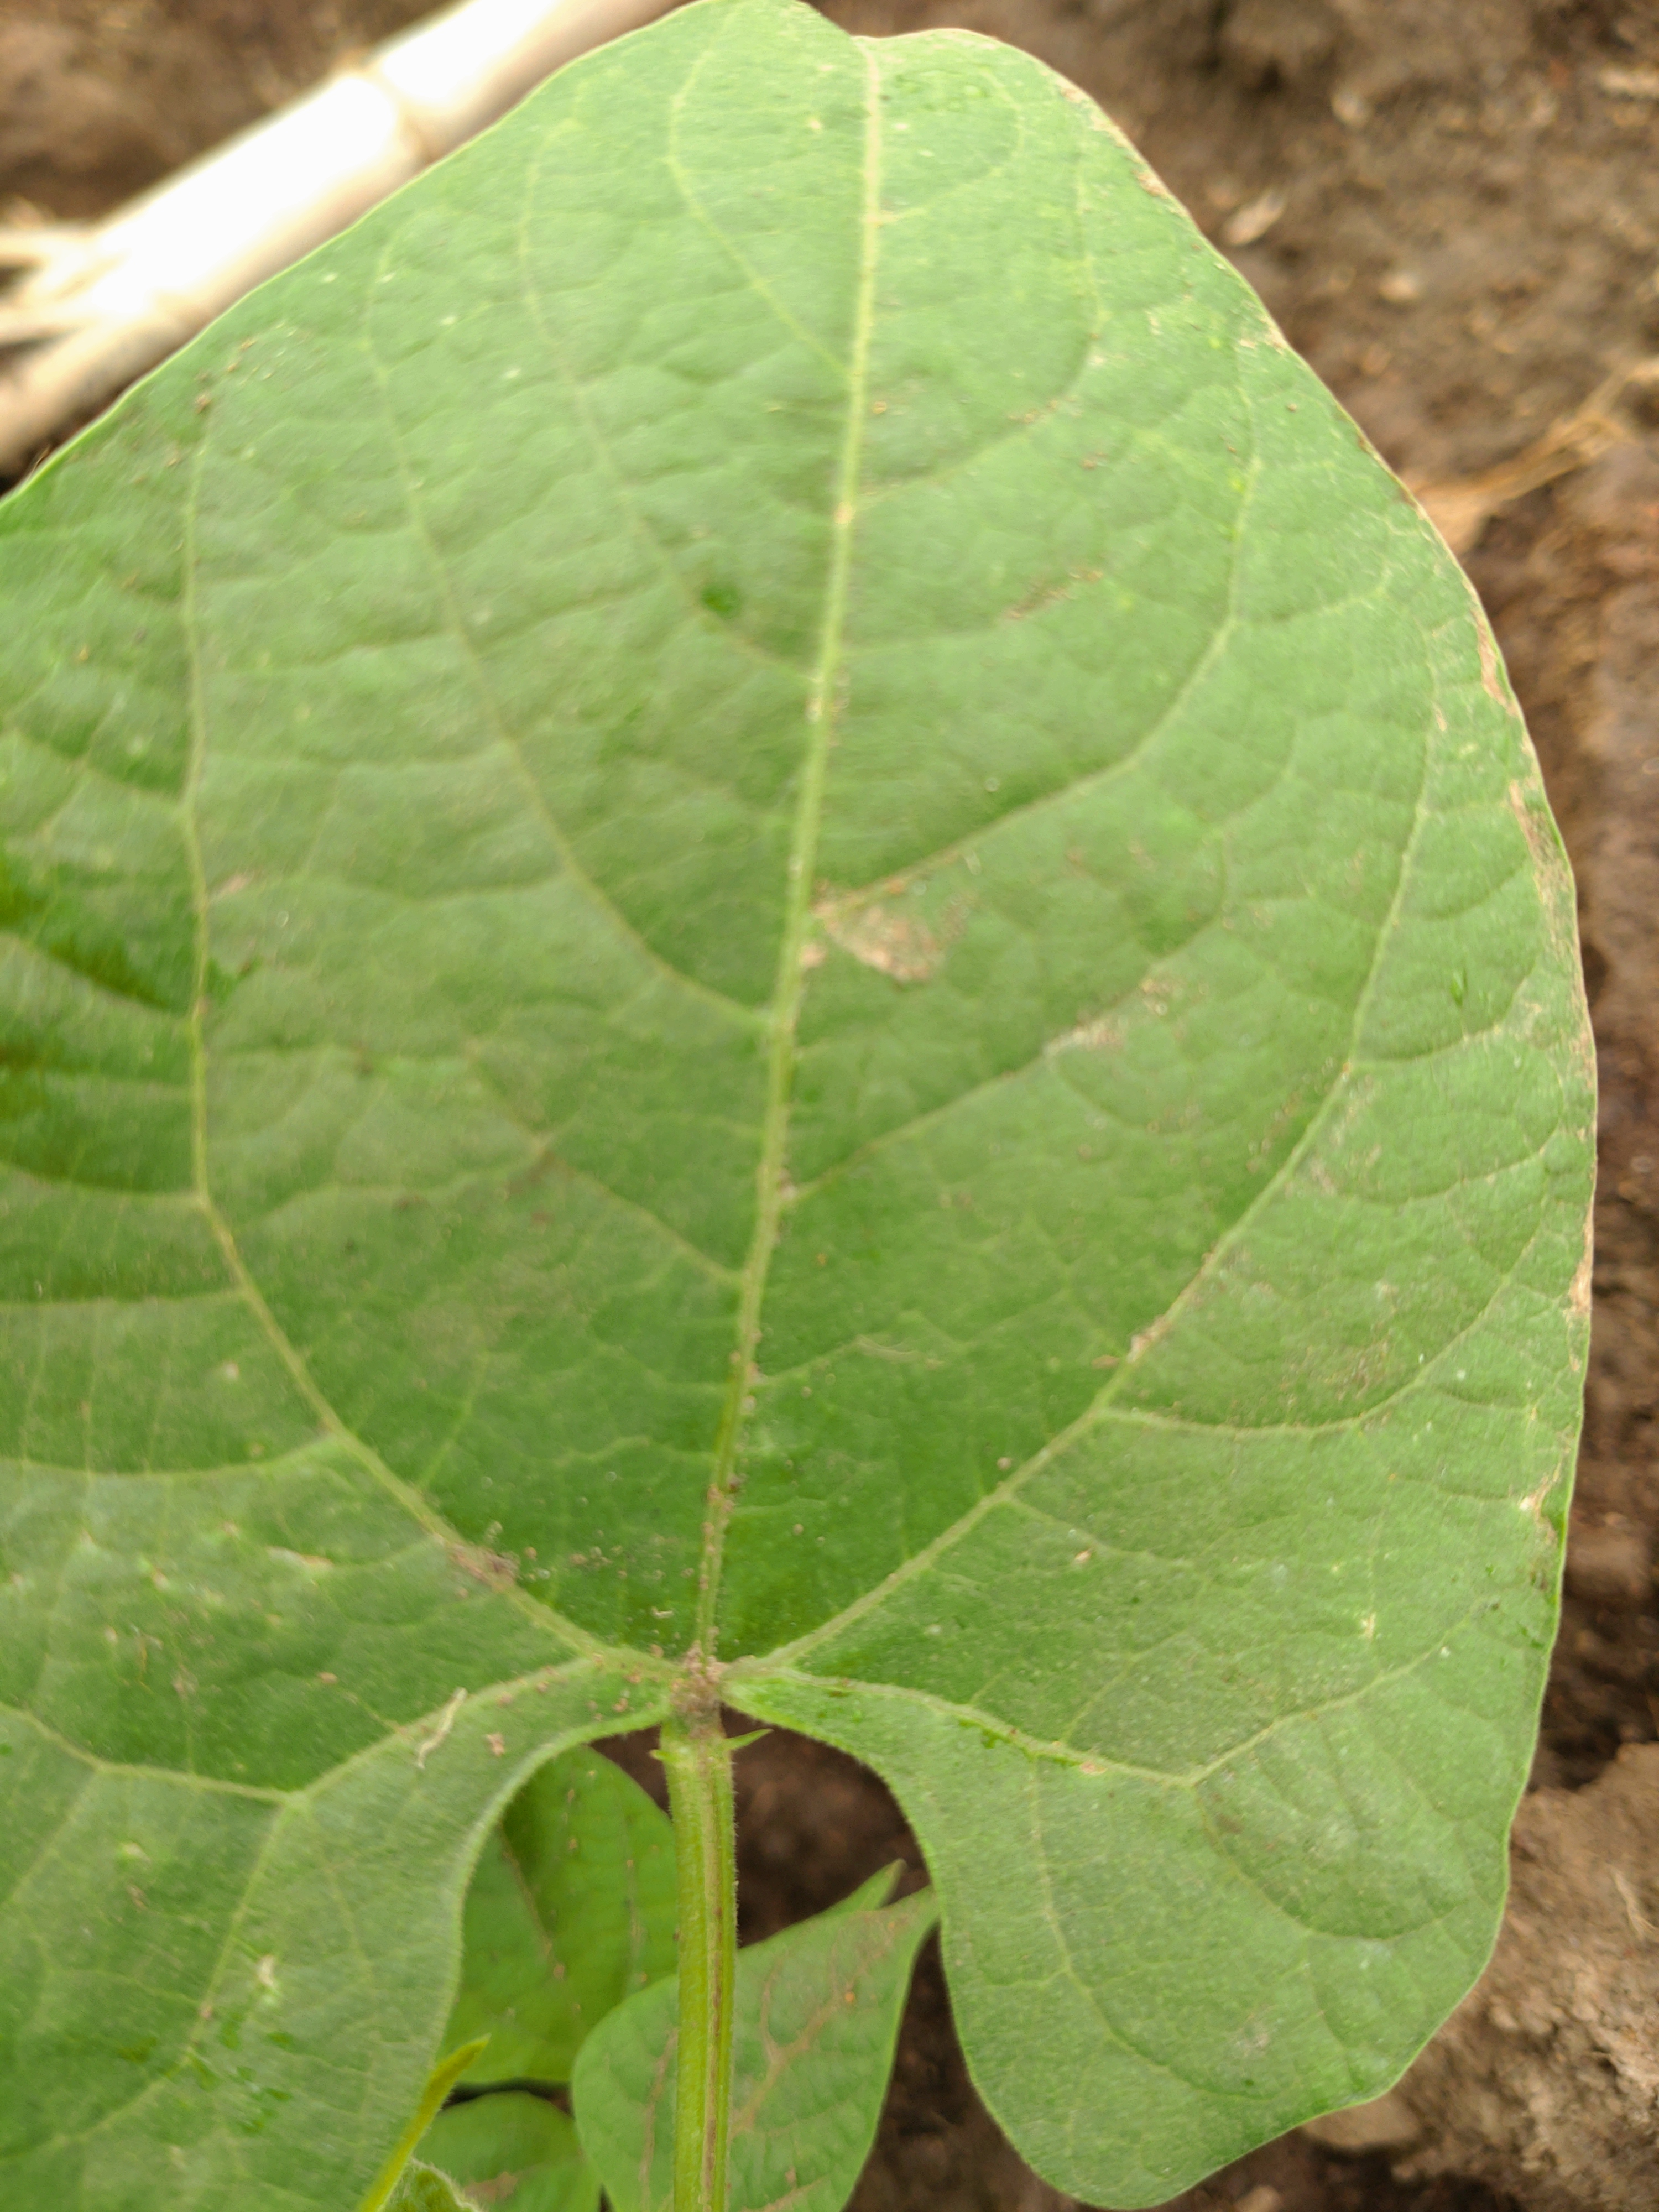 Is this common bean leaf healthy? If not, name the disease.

healthy
